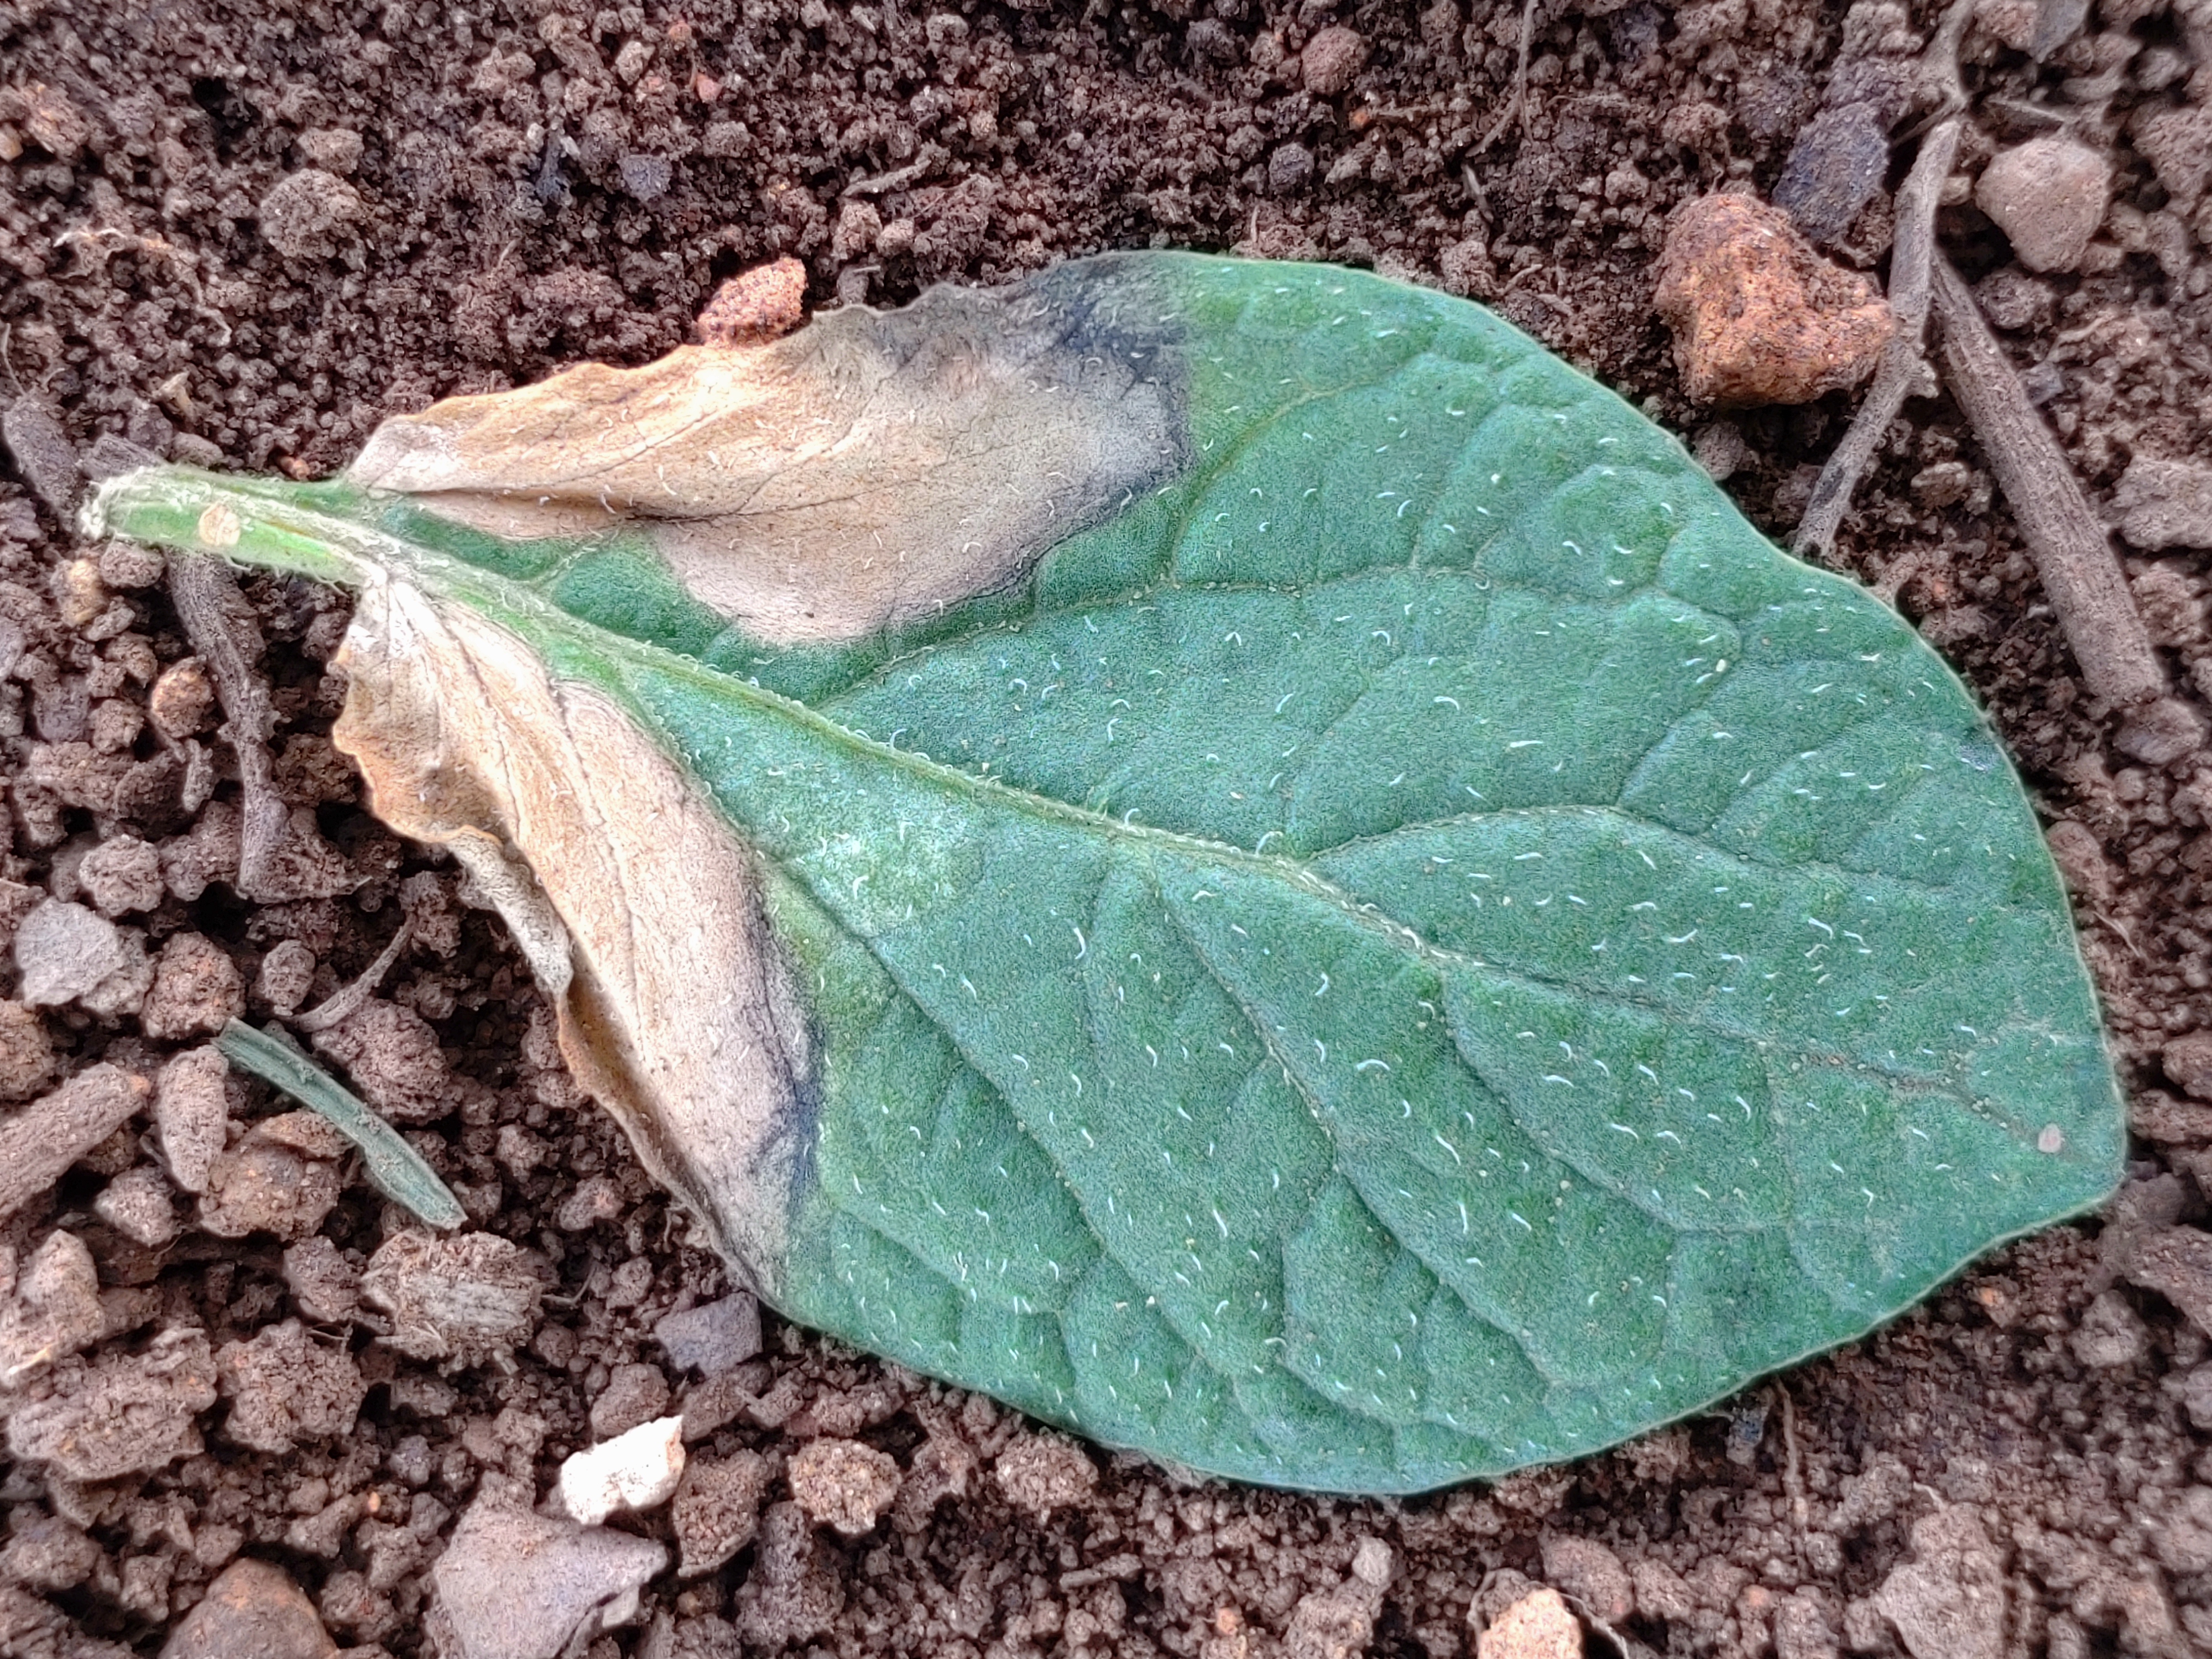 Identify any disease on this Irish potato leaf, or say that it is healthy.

early blight
